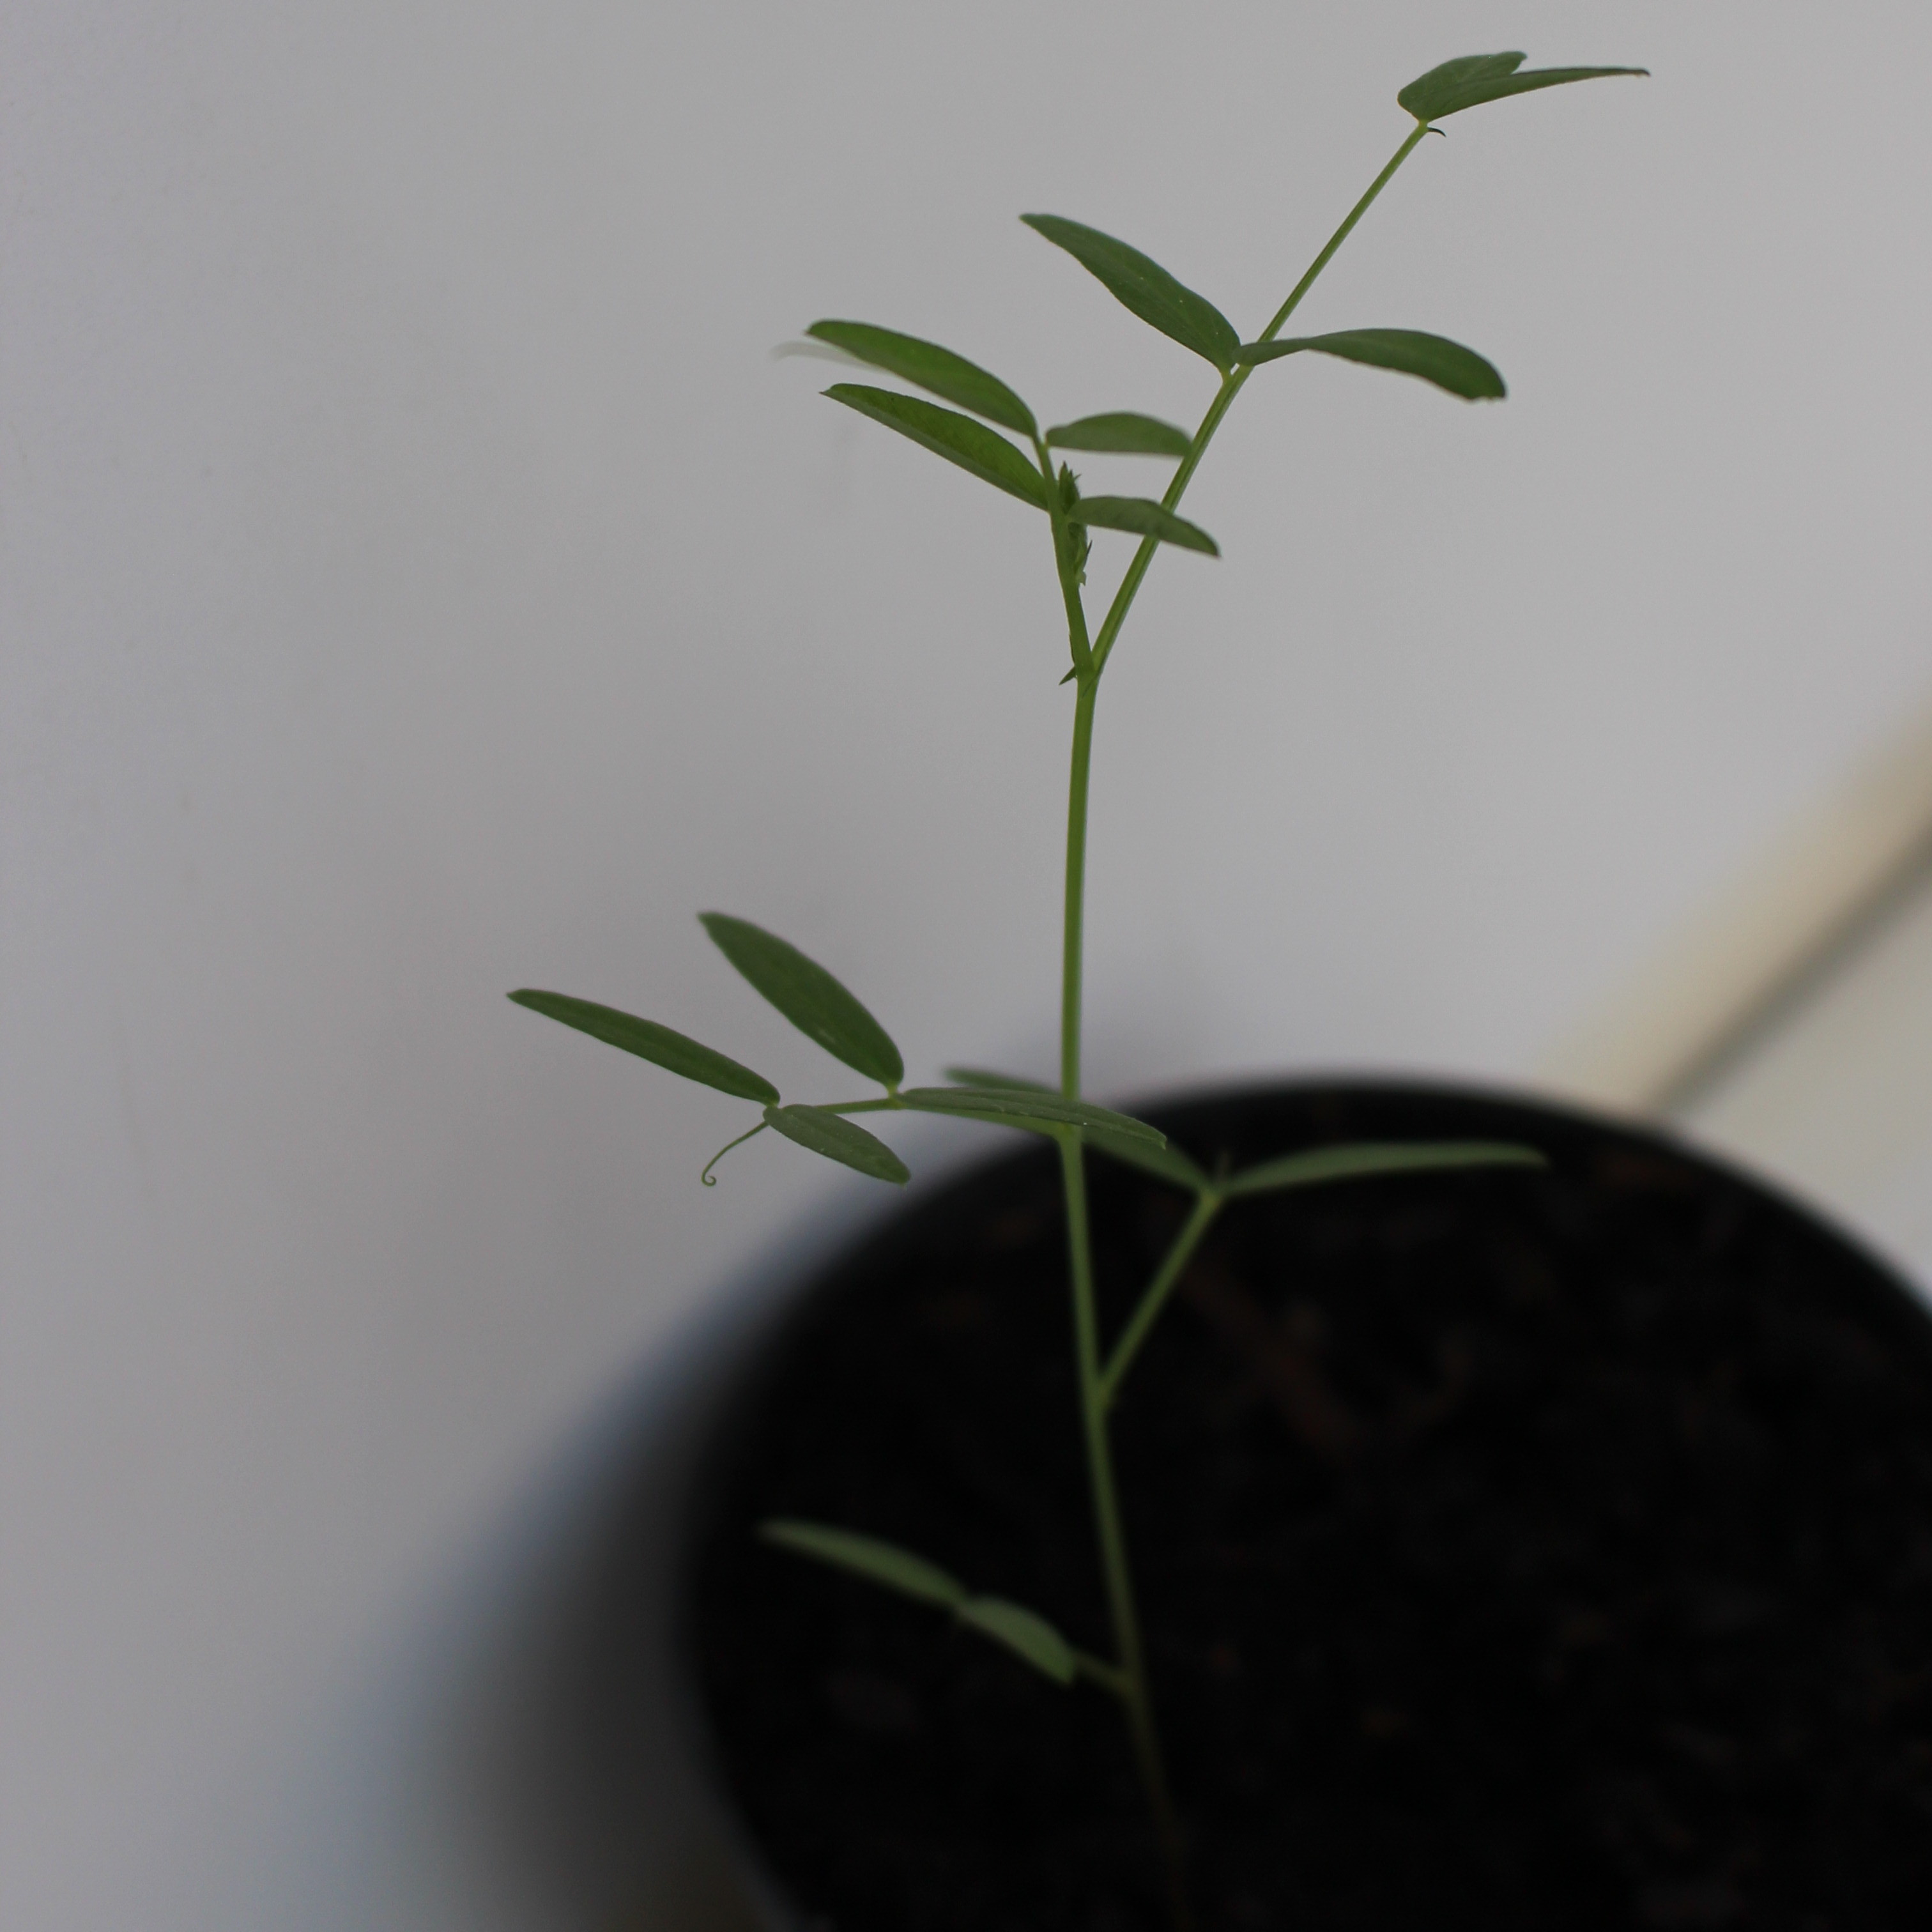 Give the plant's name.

Vicia sativa
